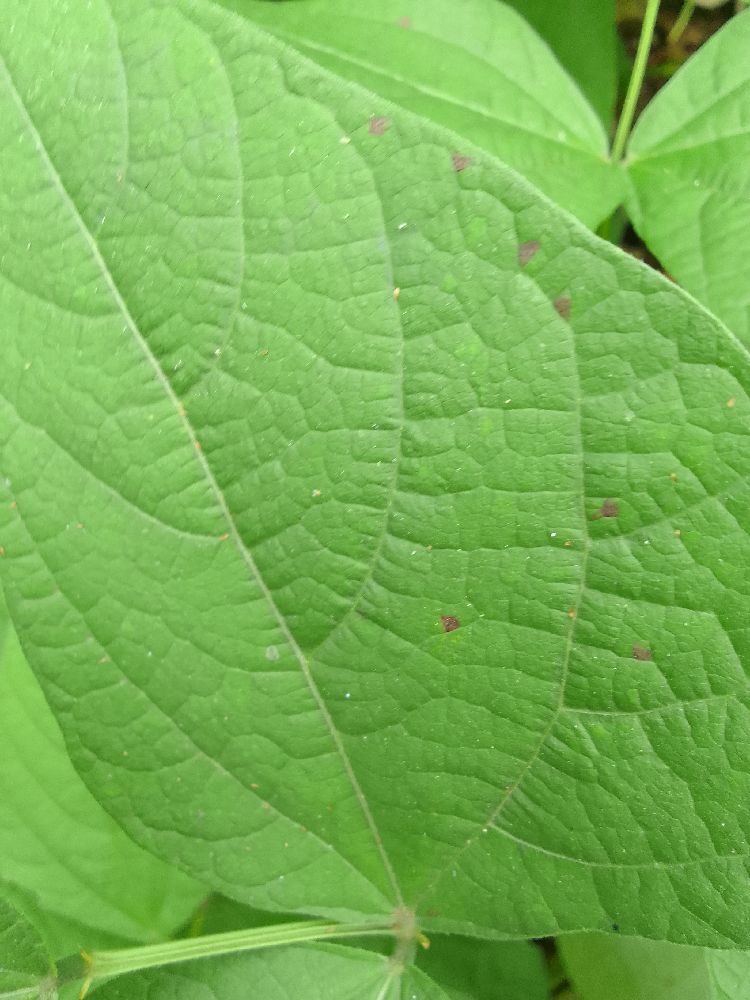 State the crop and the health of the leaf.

common bean, healthy
